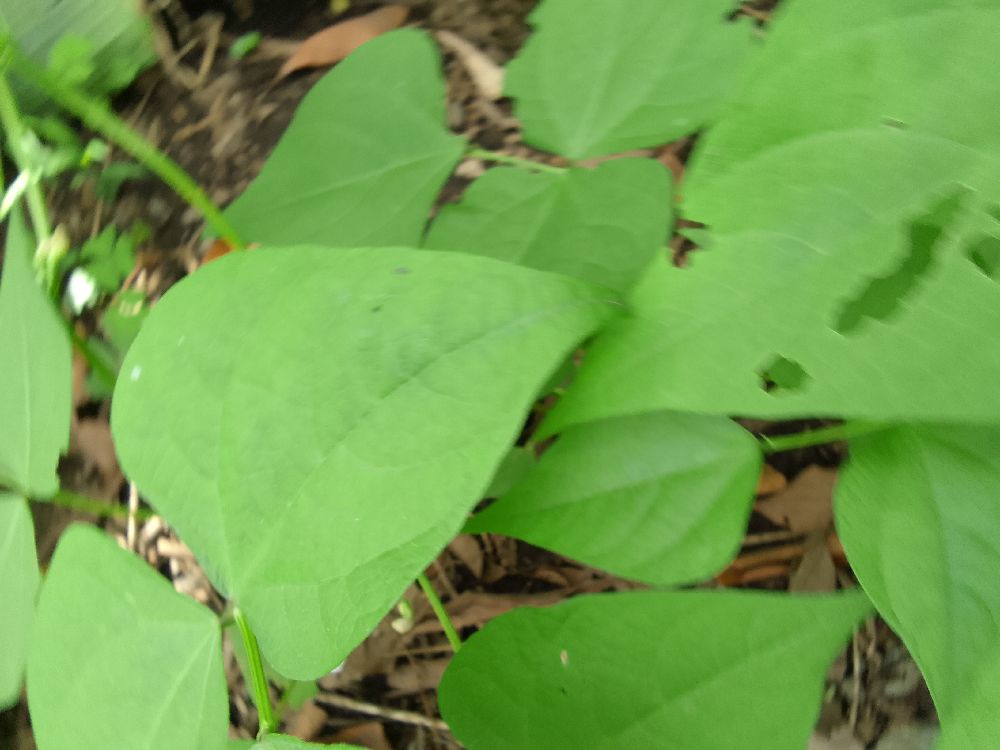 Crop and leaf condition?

common bean, healthy
